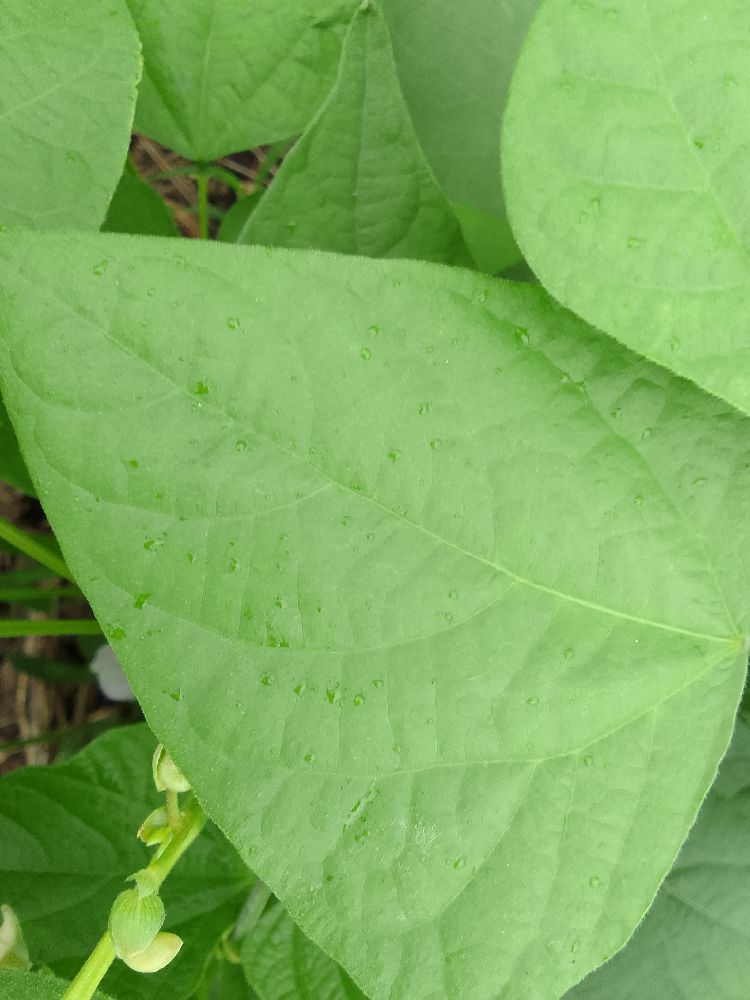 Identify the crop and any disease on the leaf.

common bean, healthy
